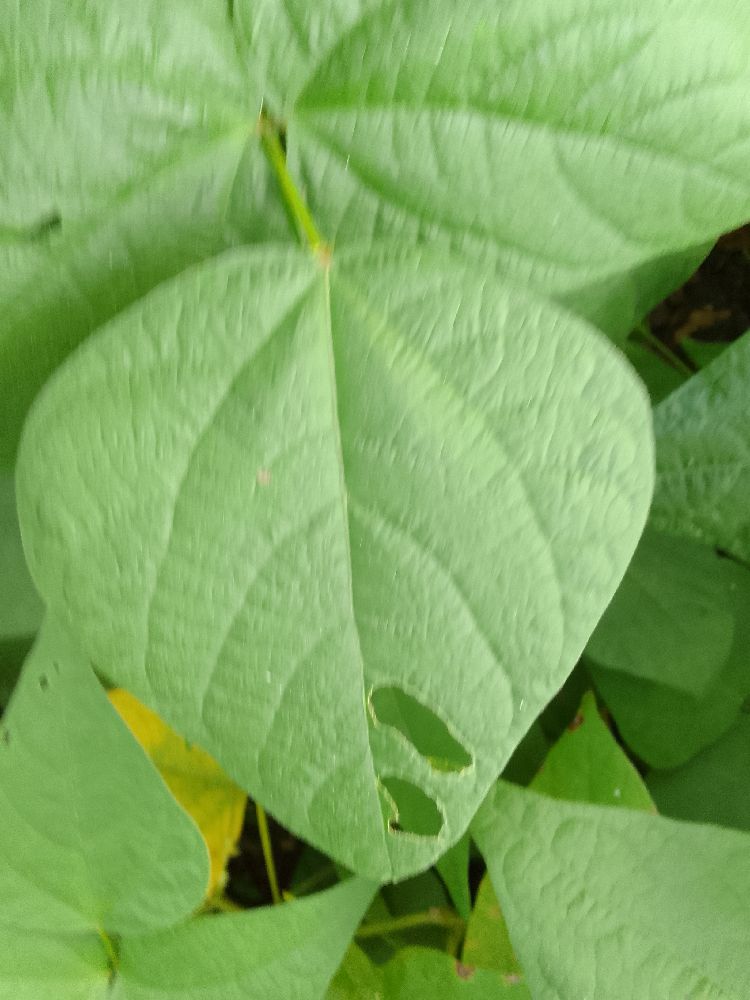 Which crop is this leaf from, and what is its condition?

common bean, healthy
